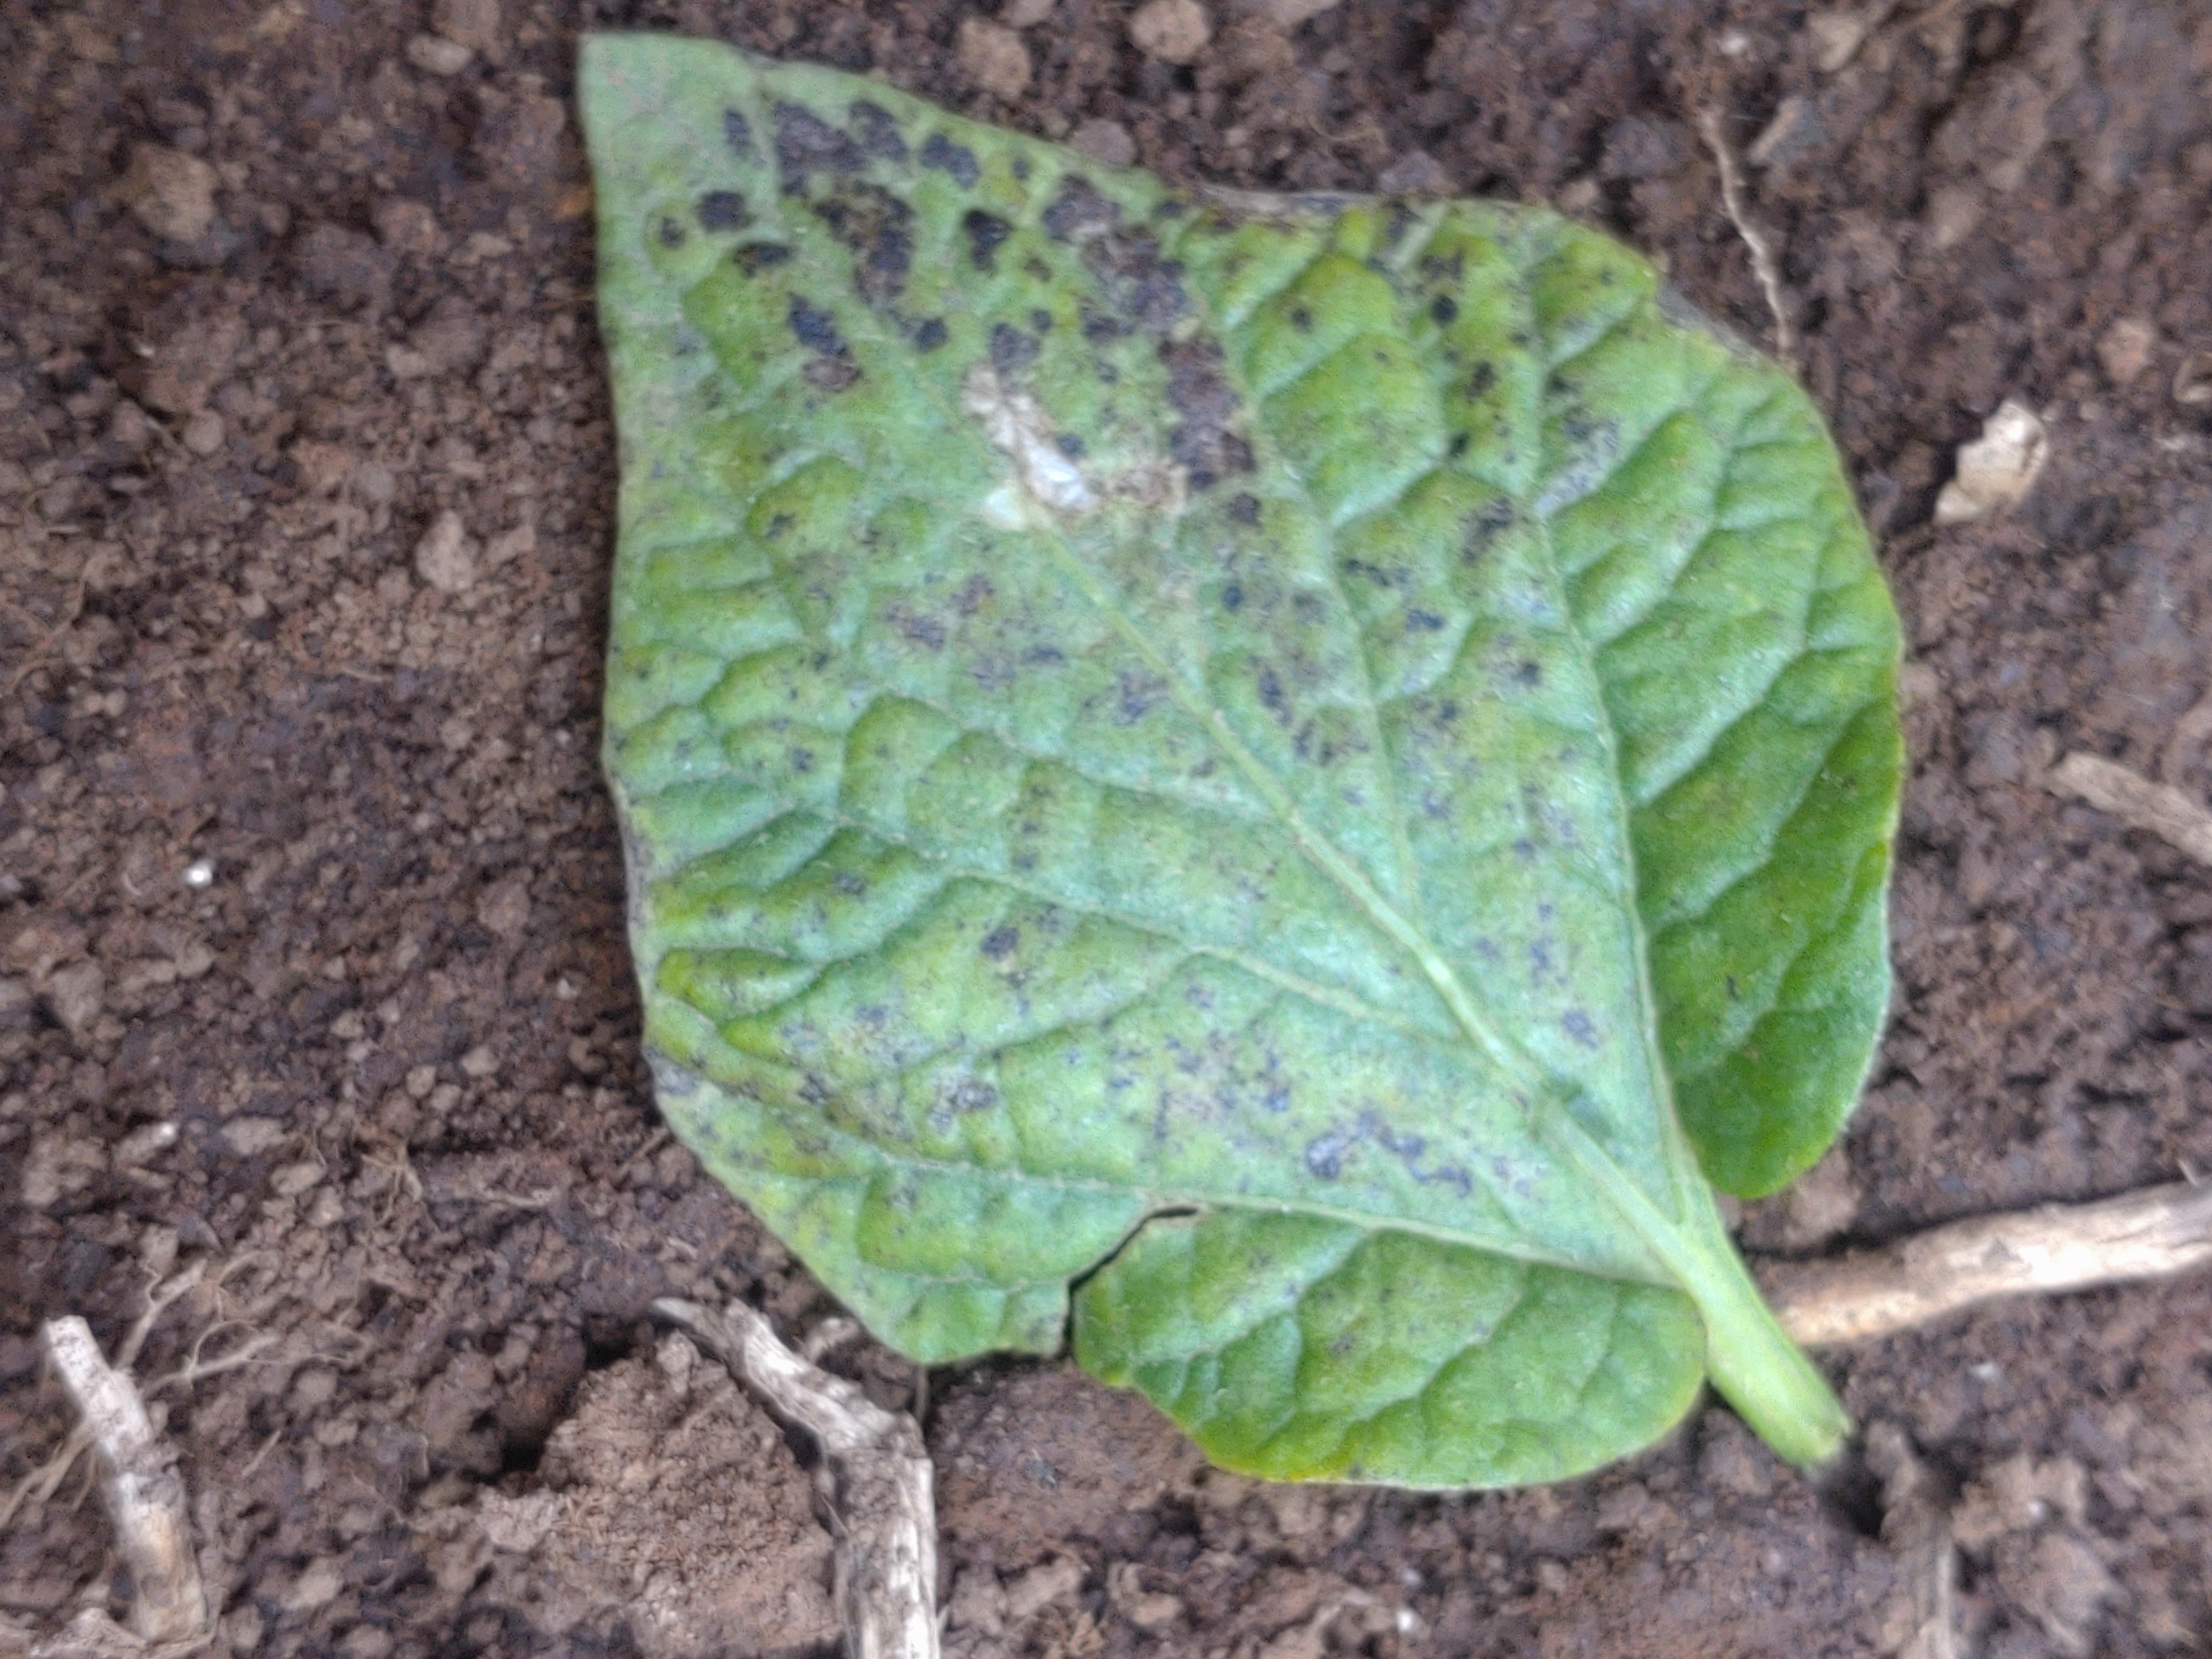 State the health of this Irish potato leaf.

late blight
